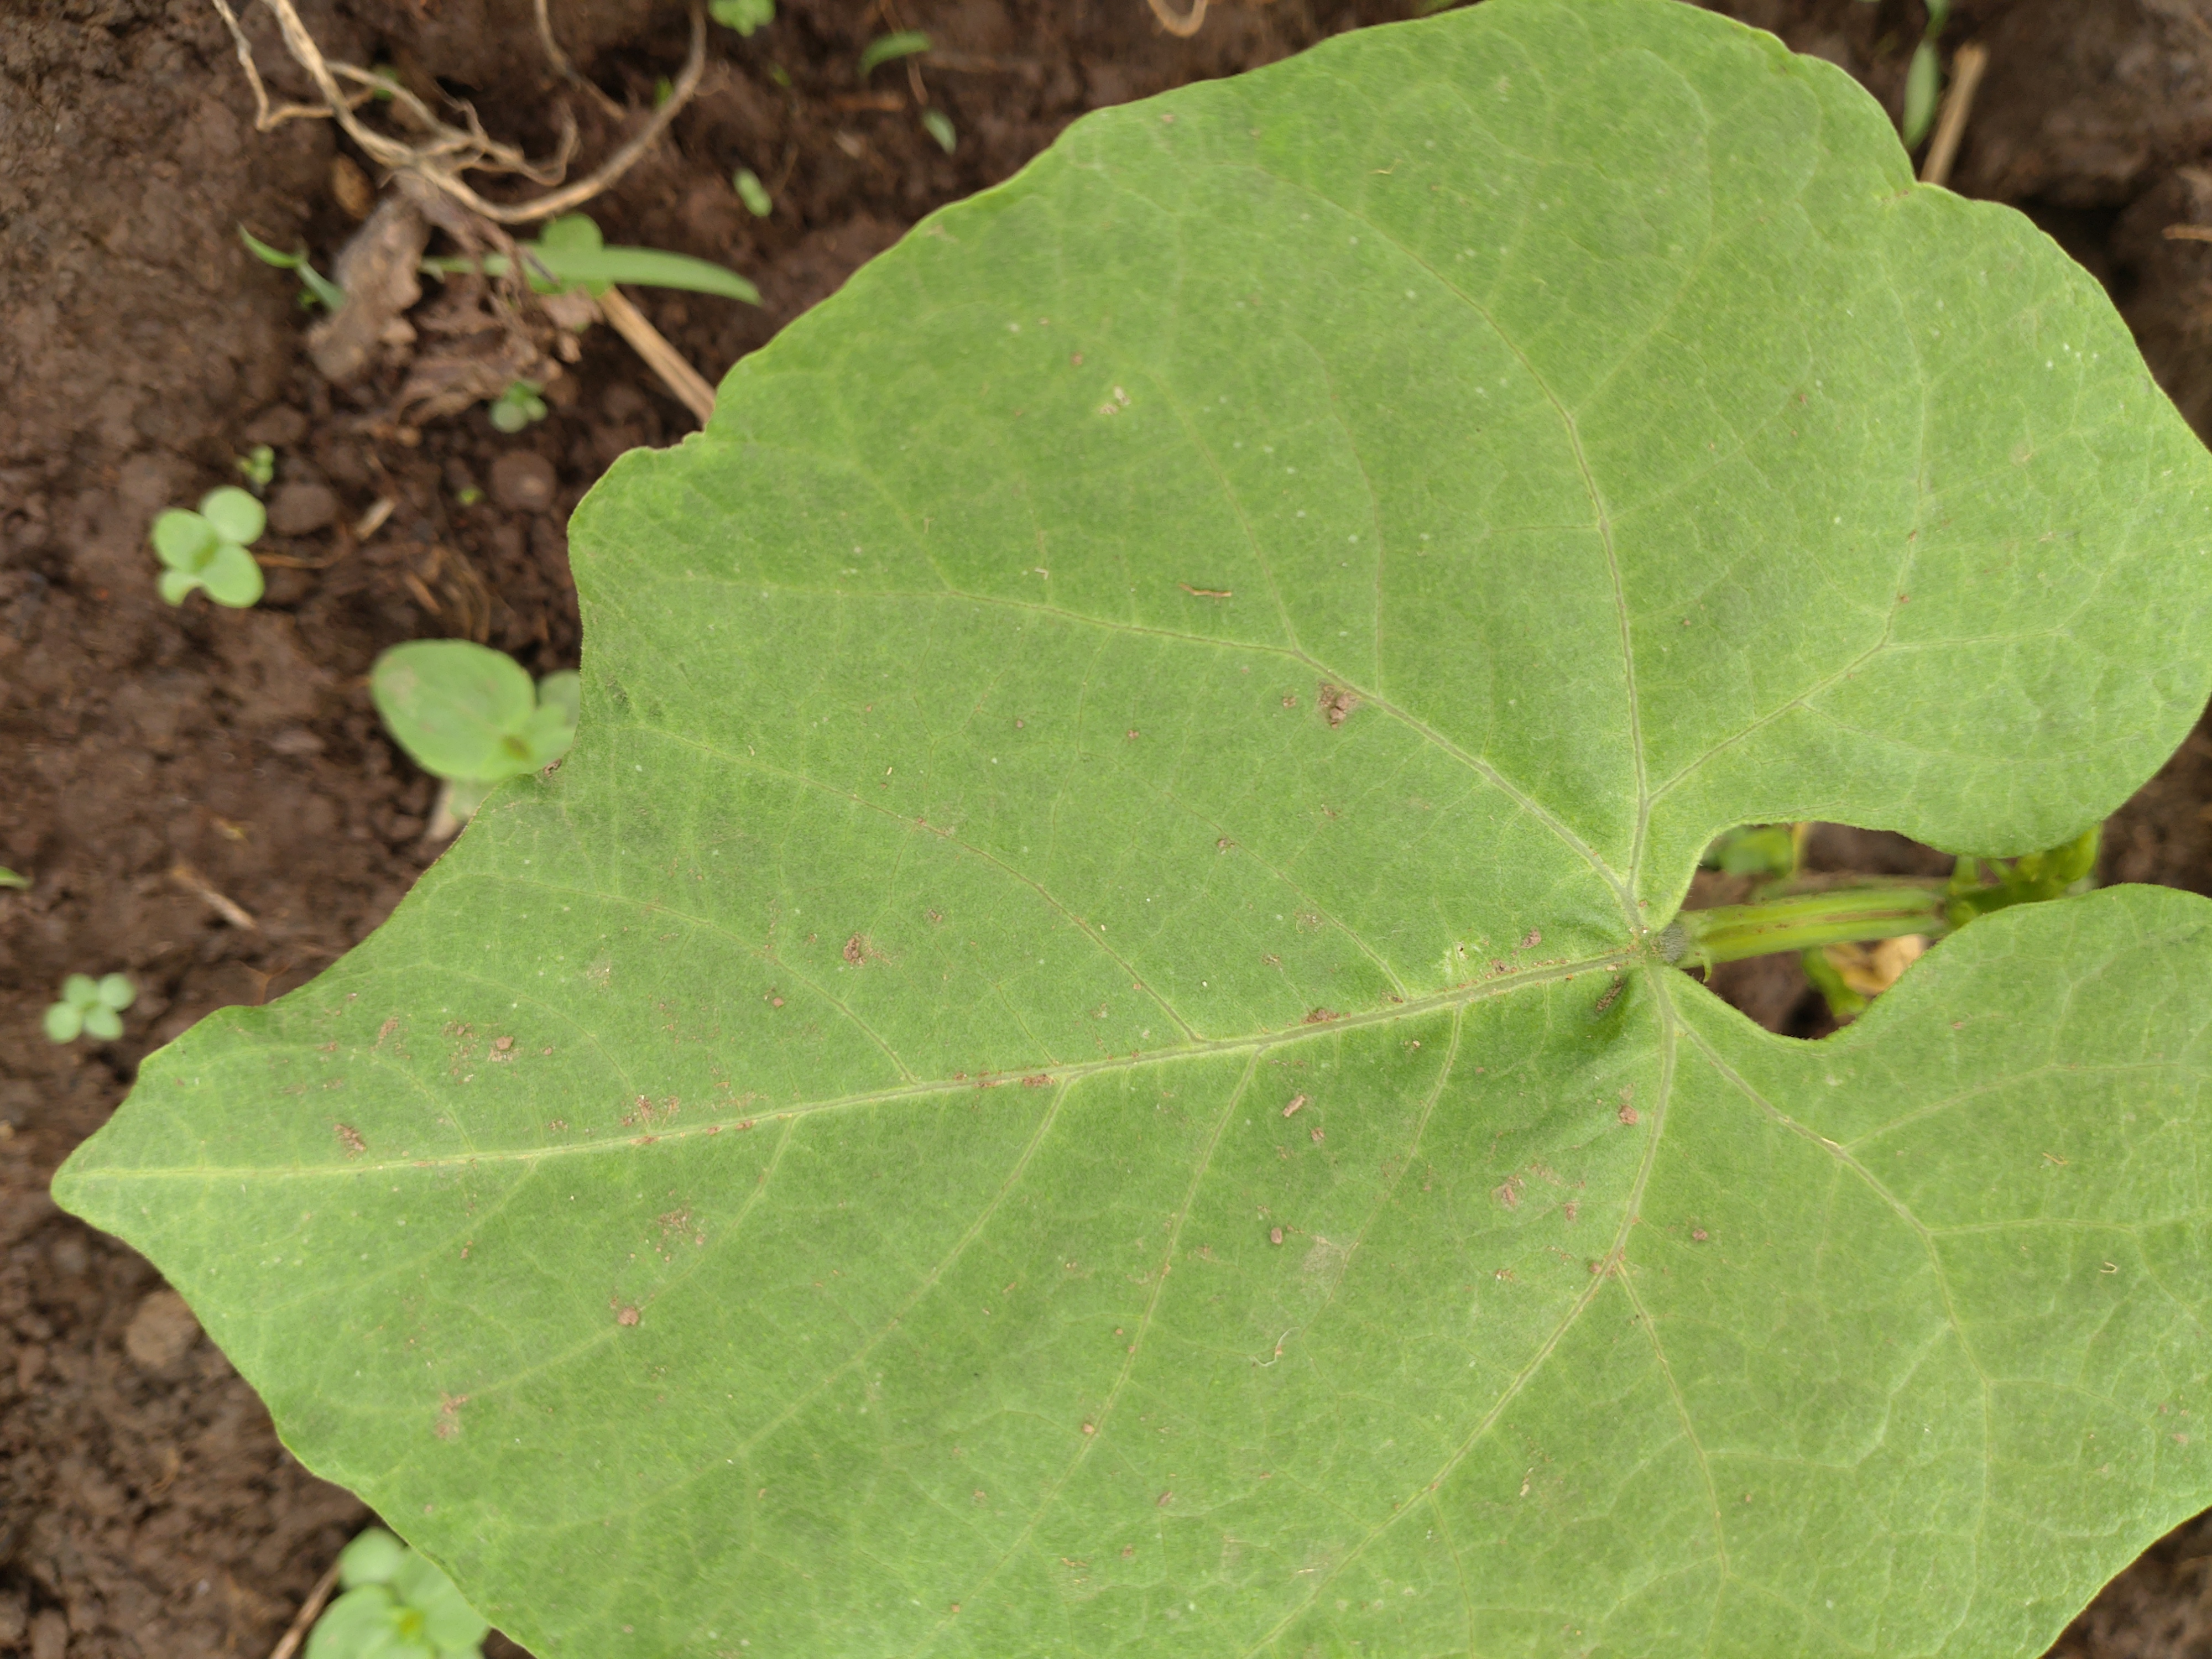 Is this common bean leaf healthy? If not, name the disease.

healthy
